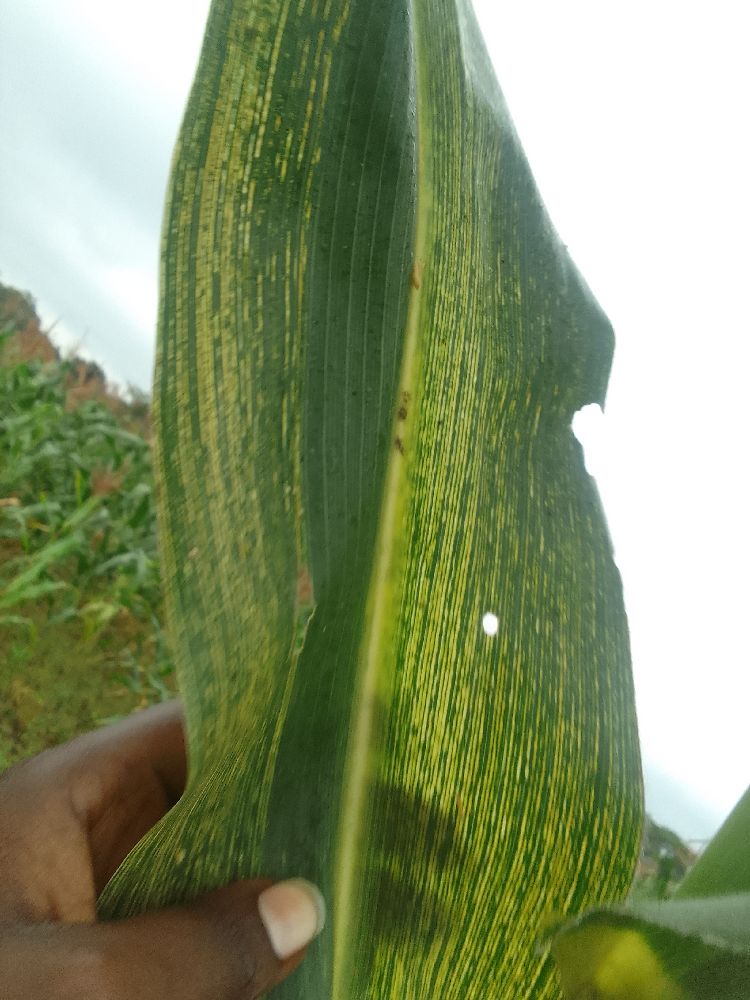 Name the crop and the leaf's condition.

maize, maize streak virus
